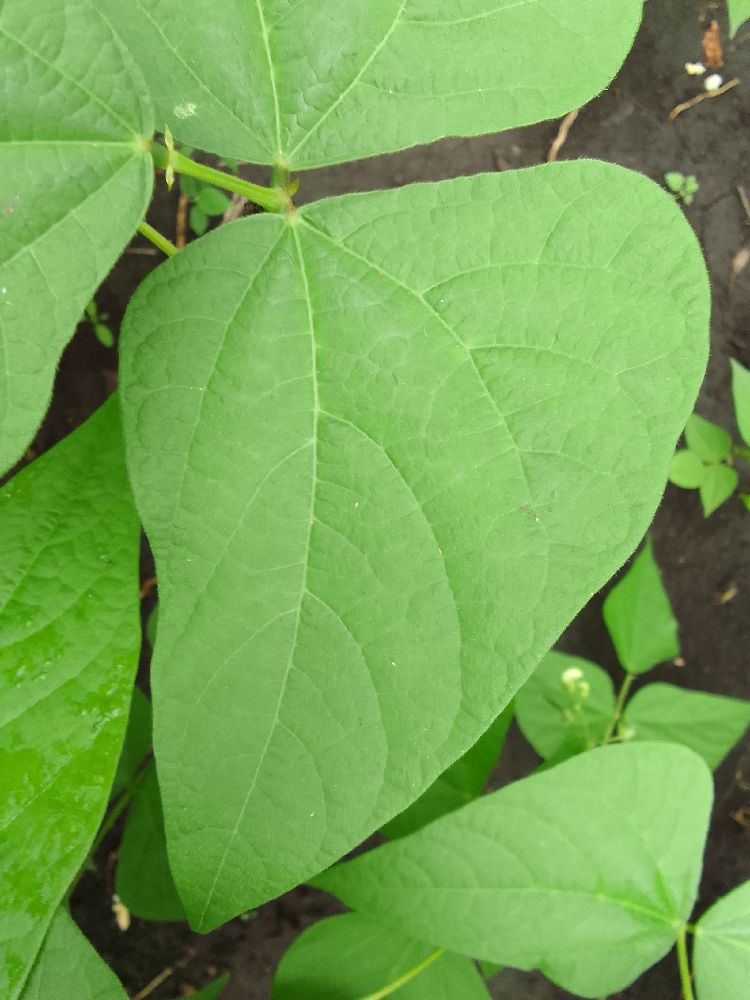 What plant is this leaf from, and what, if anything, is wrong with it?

common bean, healthy
